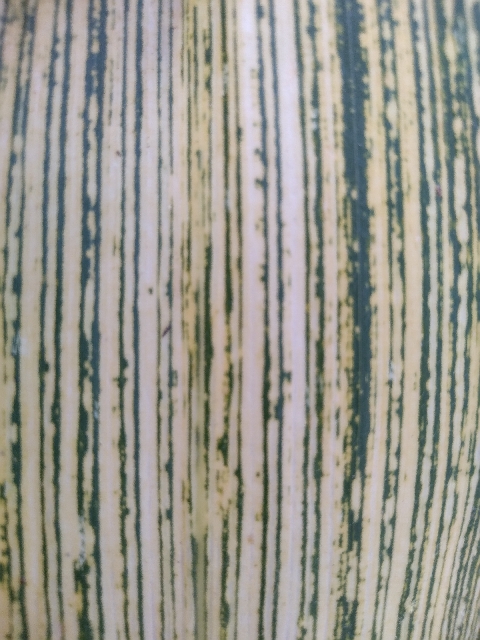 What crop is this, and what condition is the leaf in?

maize, maize streak virus
